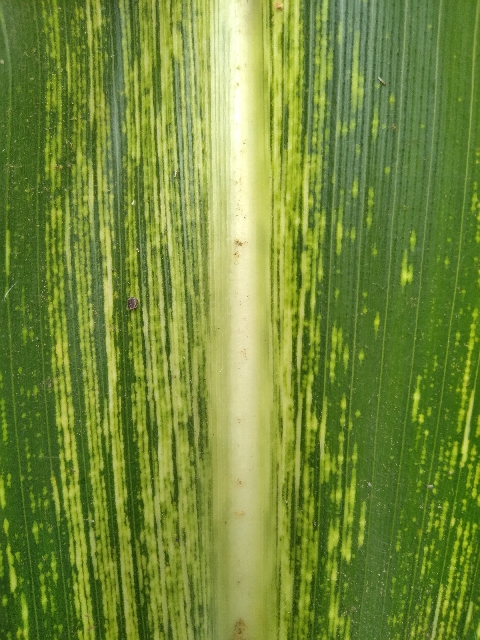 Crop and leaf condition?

maize, maize streak virus
